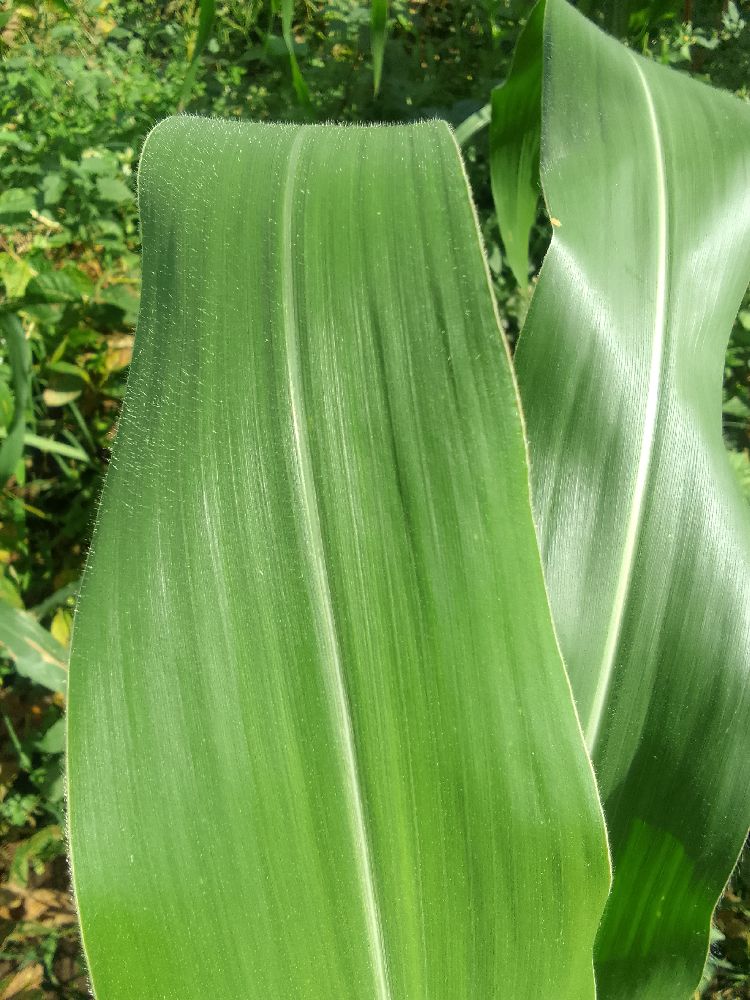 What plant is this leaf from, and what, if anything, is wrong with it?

maize, healthy
